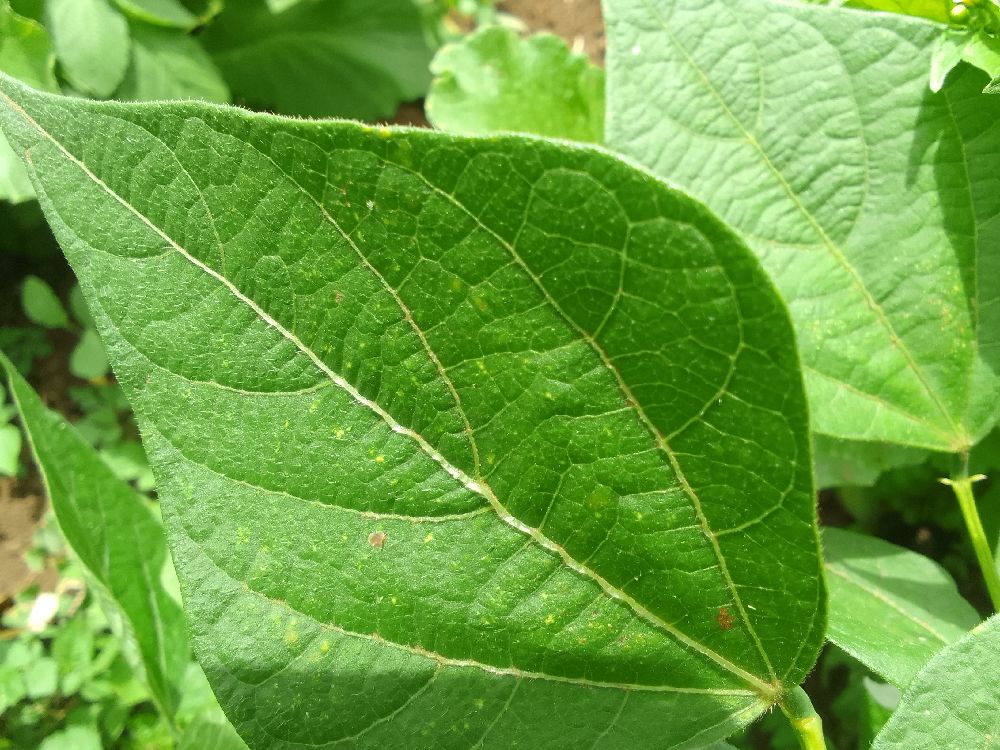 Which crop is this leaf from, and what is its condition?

common bean, healthy
